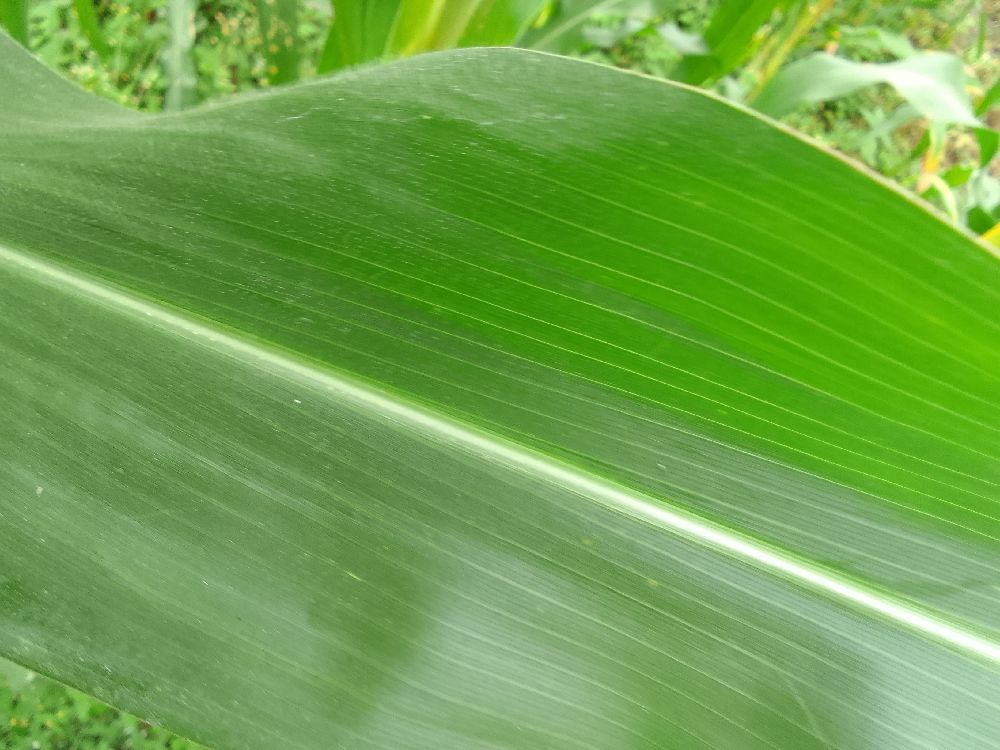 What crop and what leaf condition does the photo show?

maize, healthy
